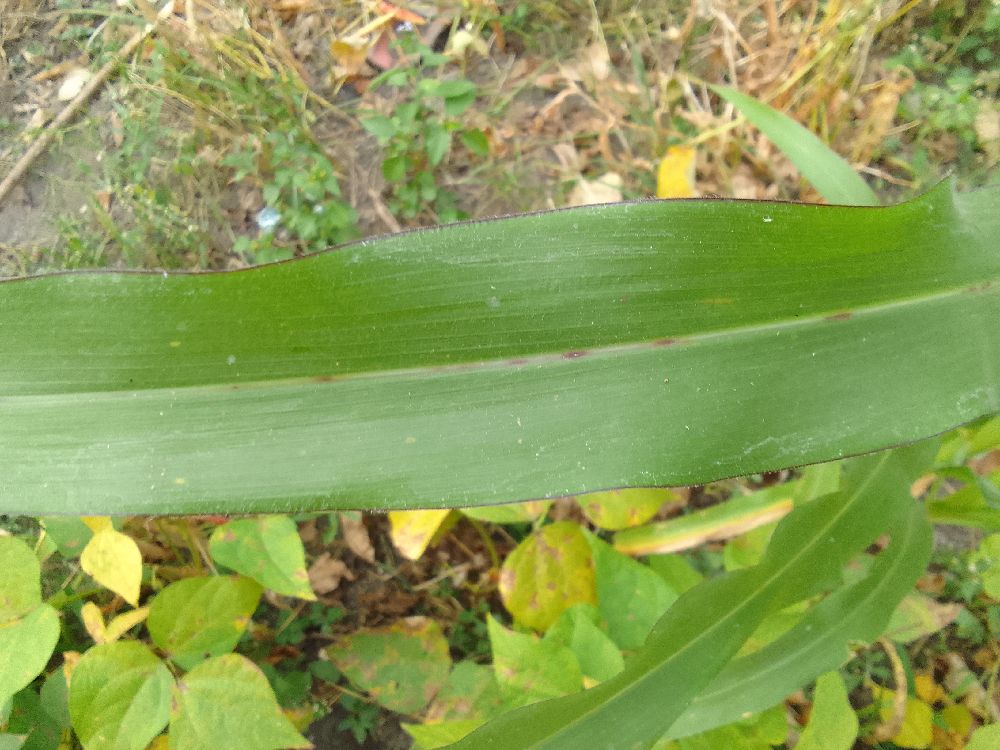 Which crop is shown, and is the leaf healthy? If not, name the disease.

maize, healthy
